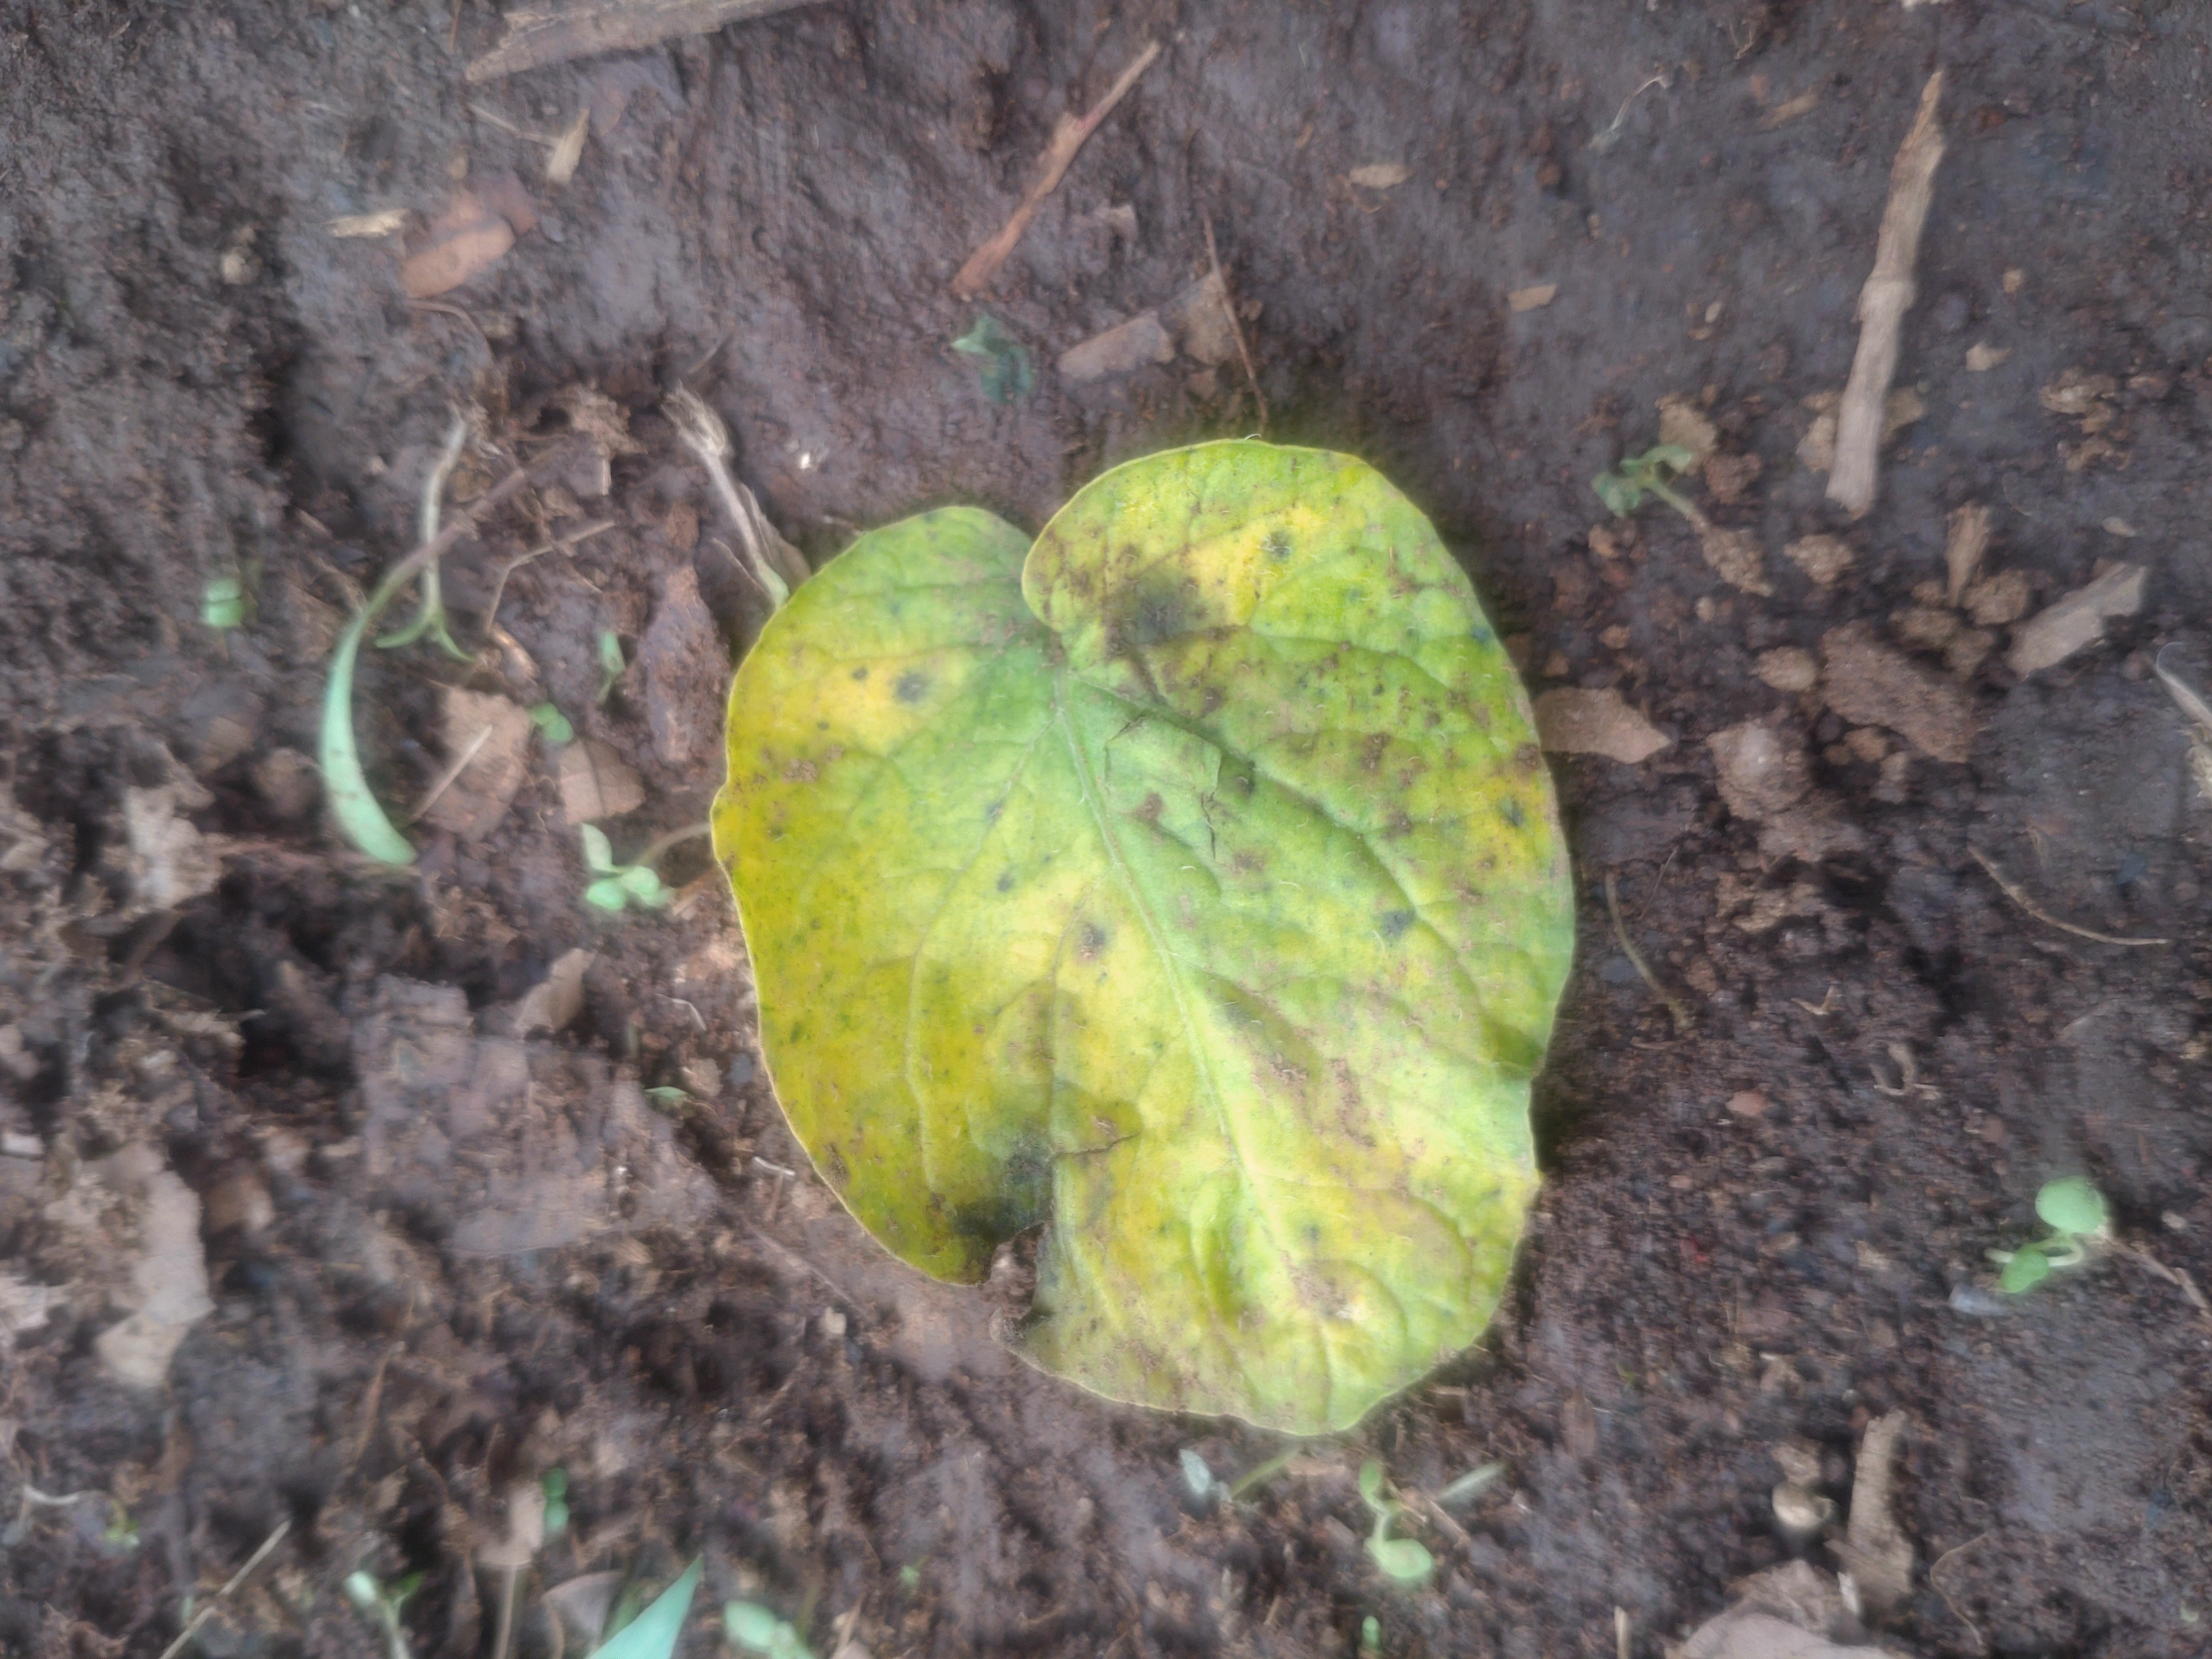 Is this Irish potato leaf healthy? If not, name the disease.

late blight
